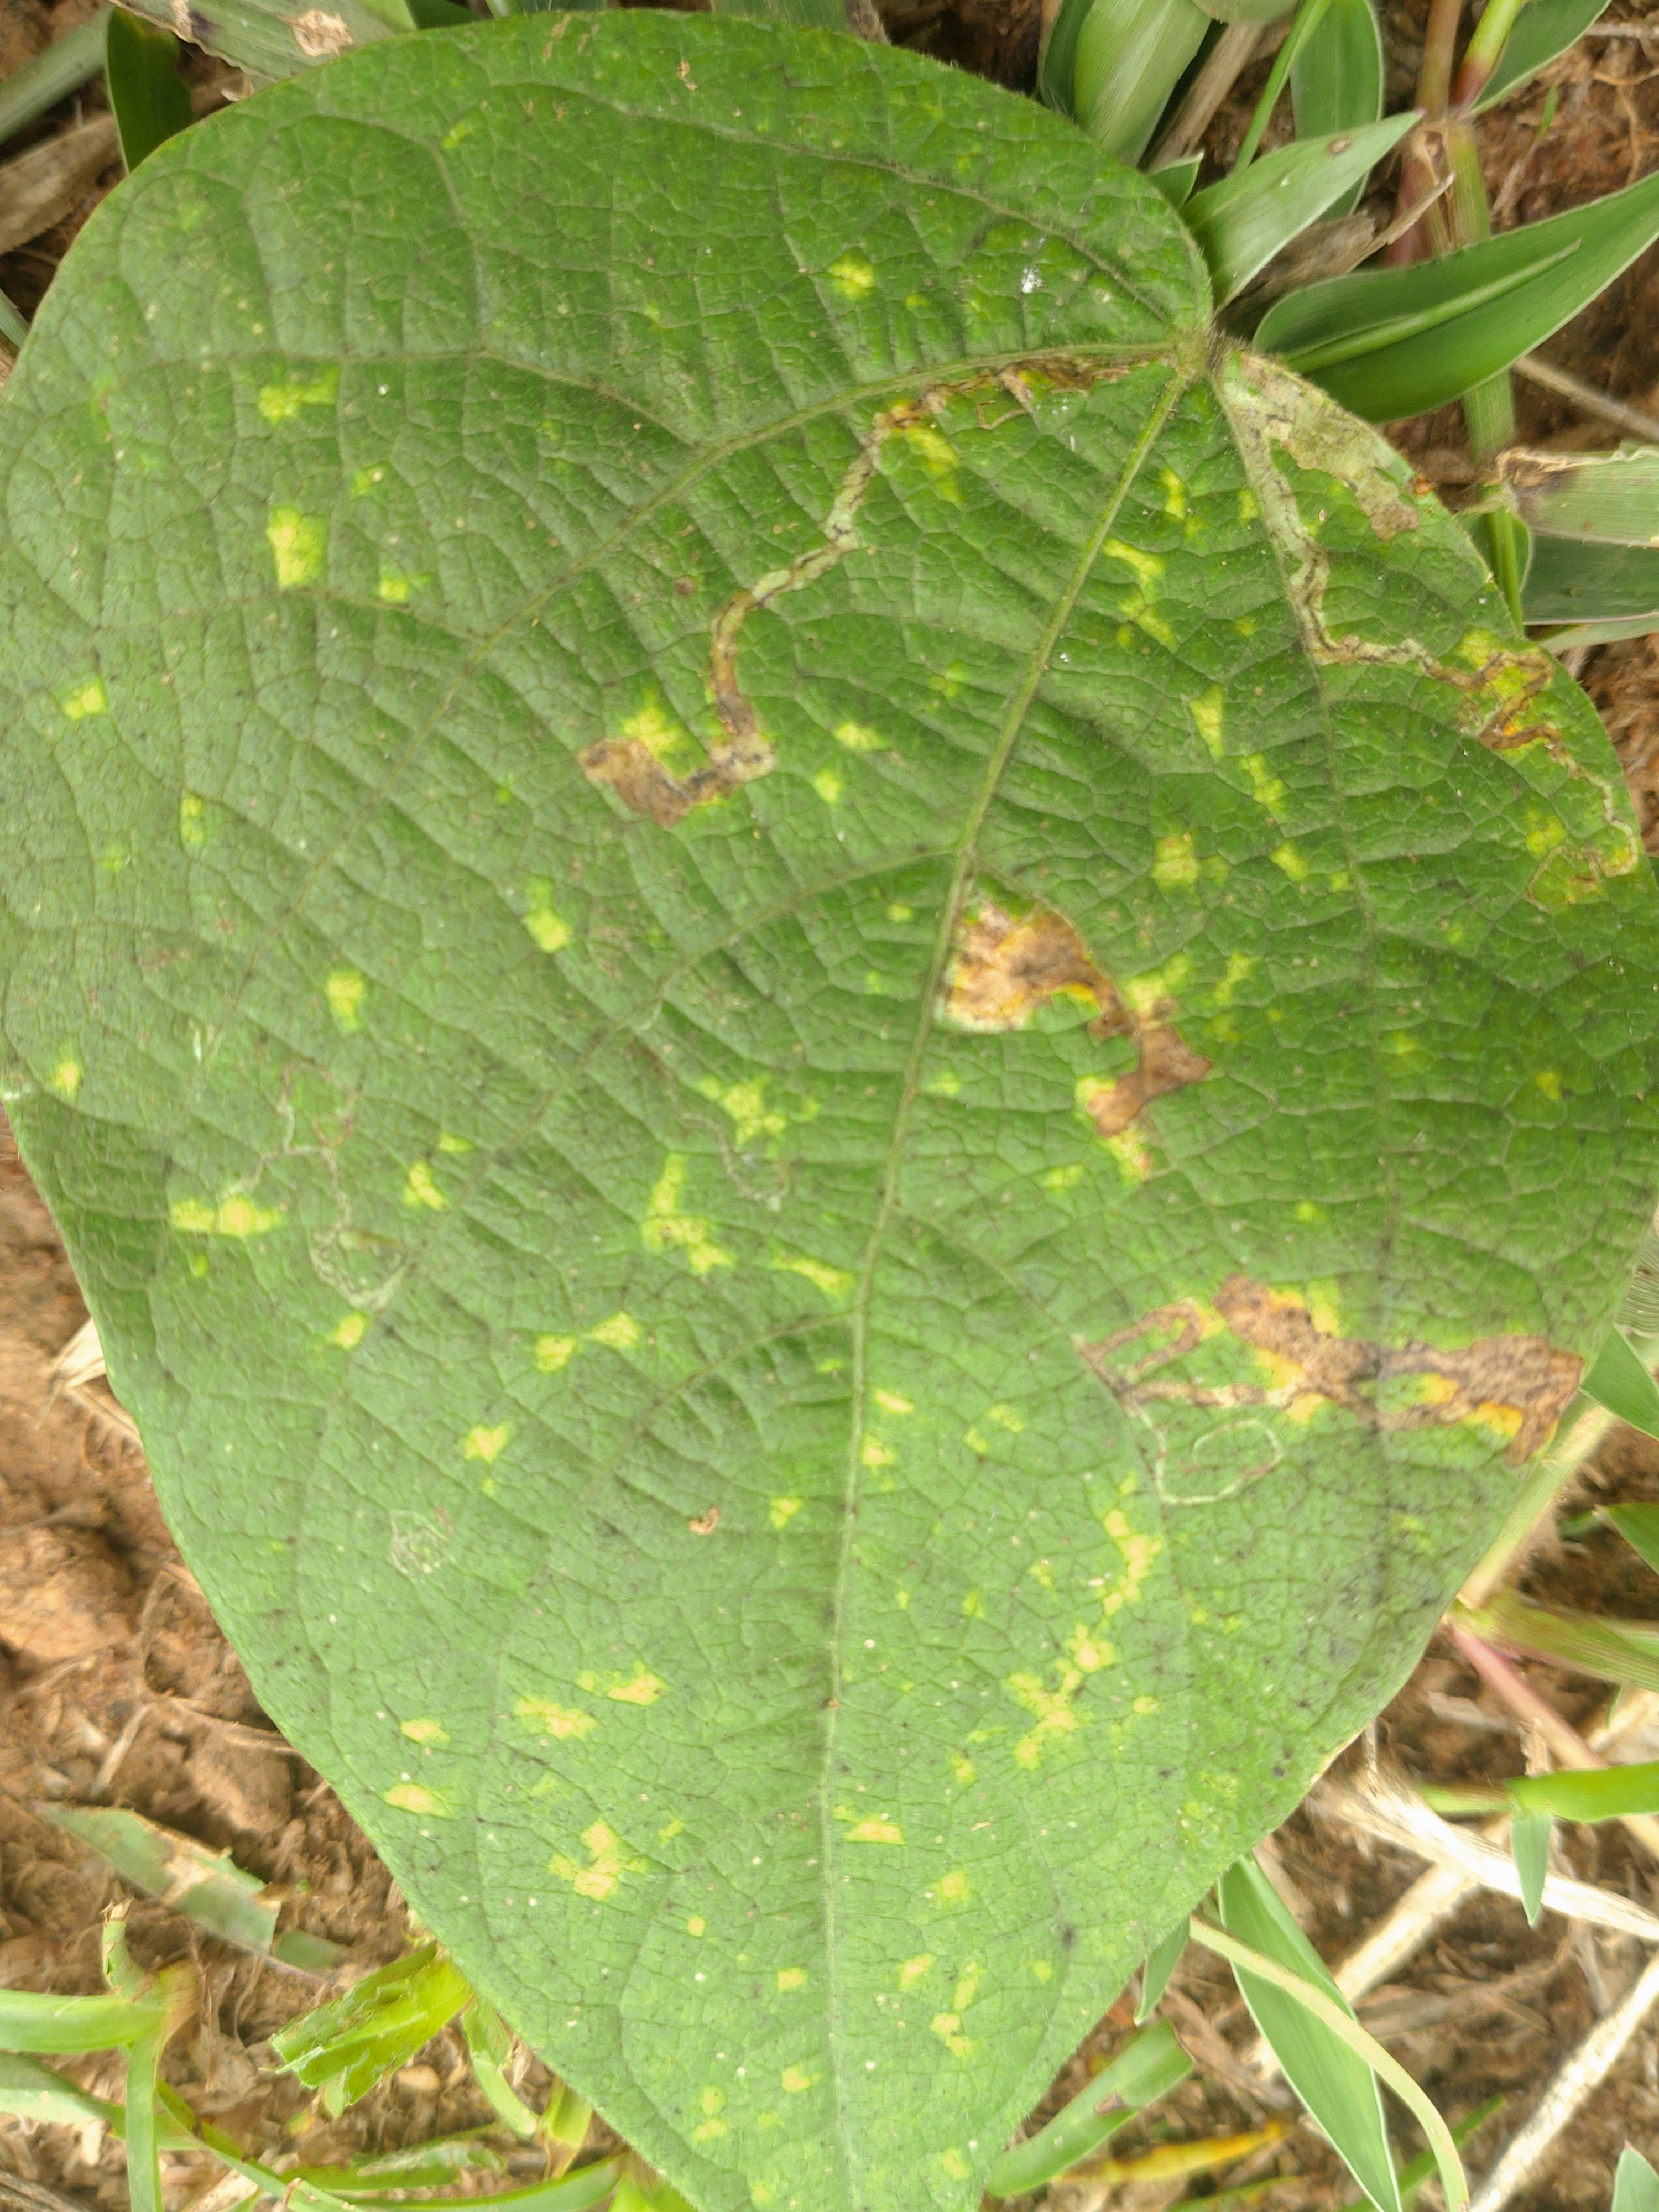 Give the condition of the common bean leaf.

rust
